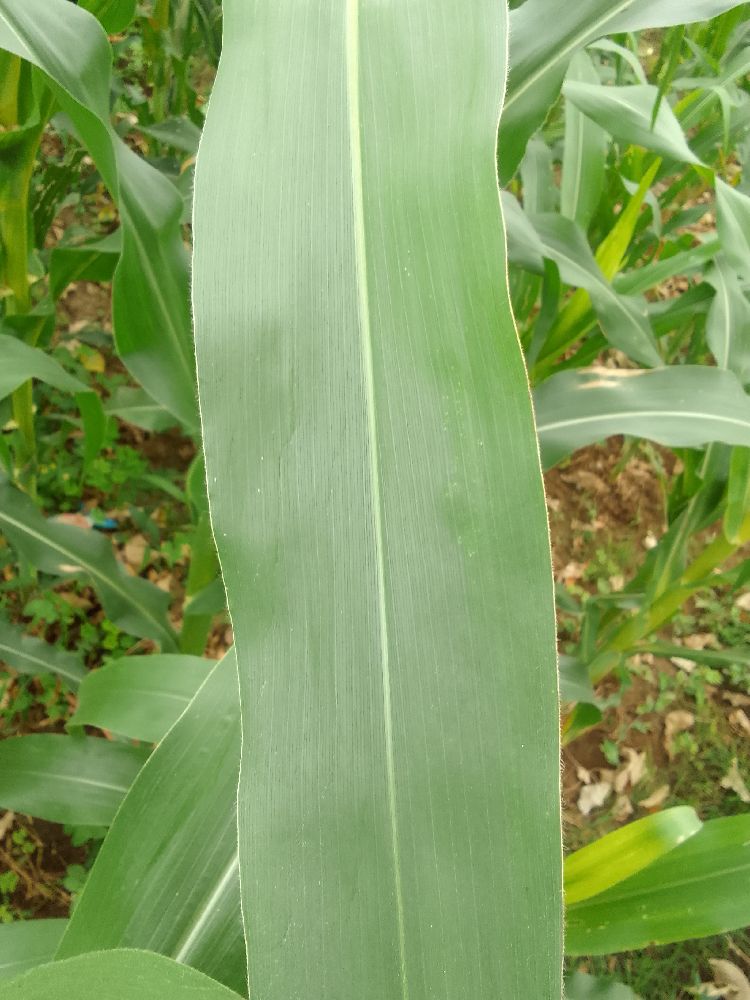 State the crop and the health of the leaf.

maize, healthy
